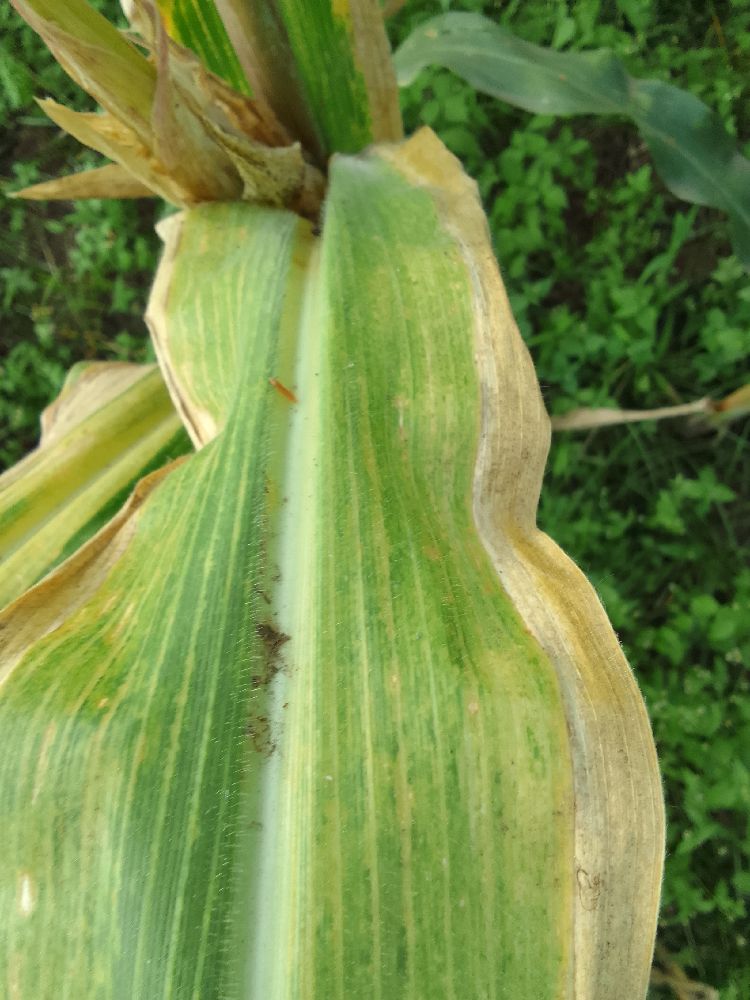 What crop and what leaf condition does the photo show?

maize, maize lethal necrosis
